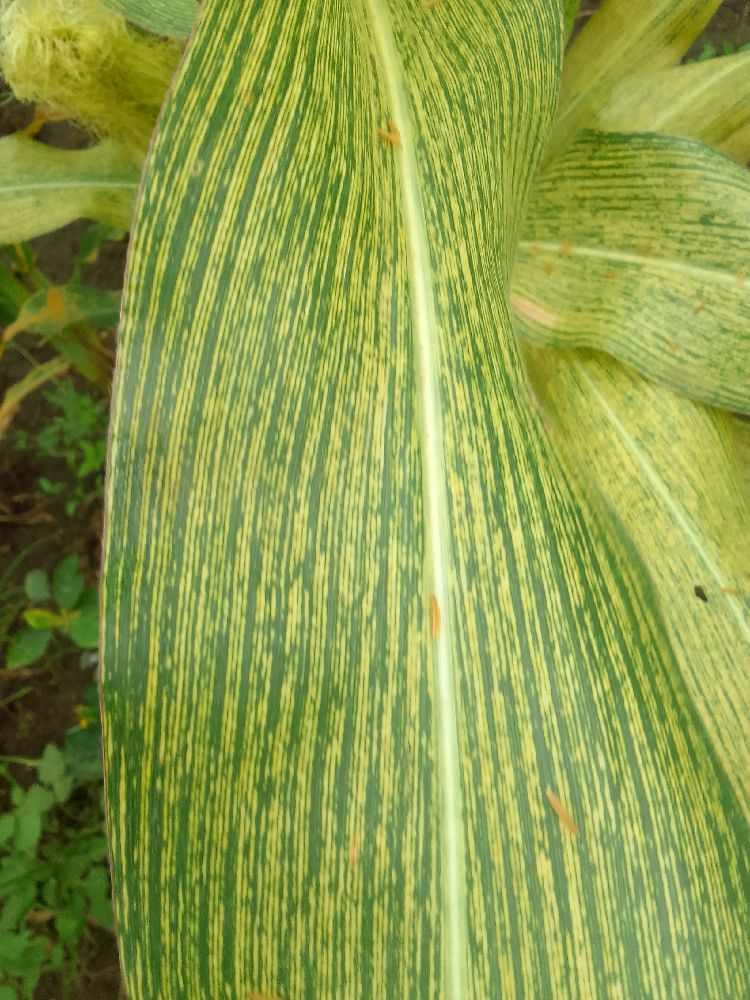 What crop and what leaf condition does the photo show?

maize, maize streak virus
